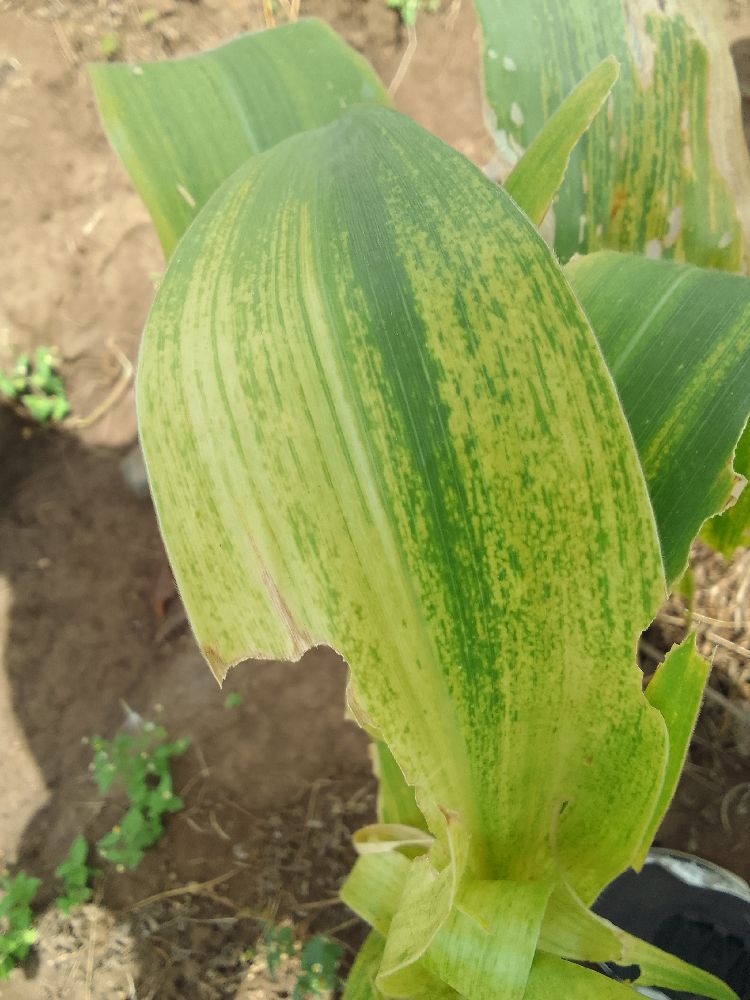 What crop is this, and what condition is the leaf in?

maize, maize lethal necrosis
